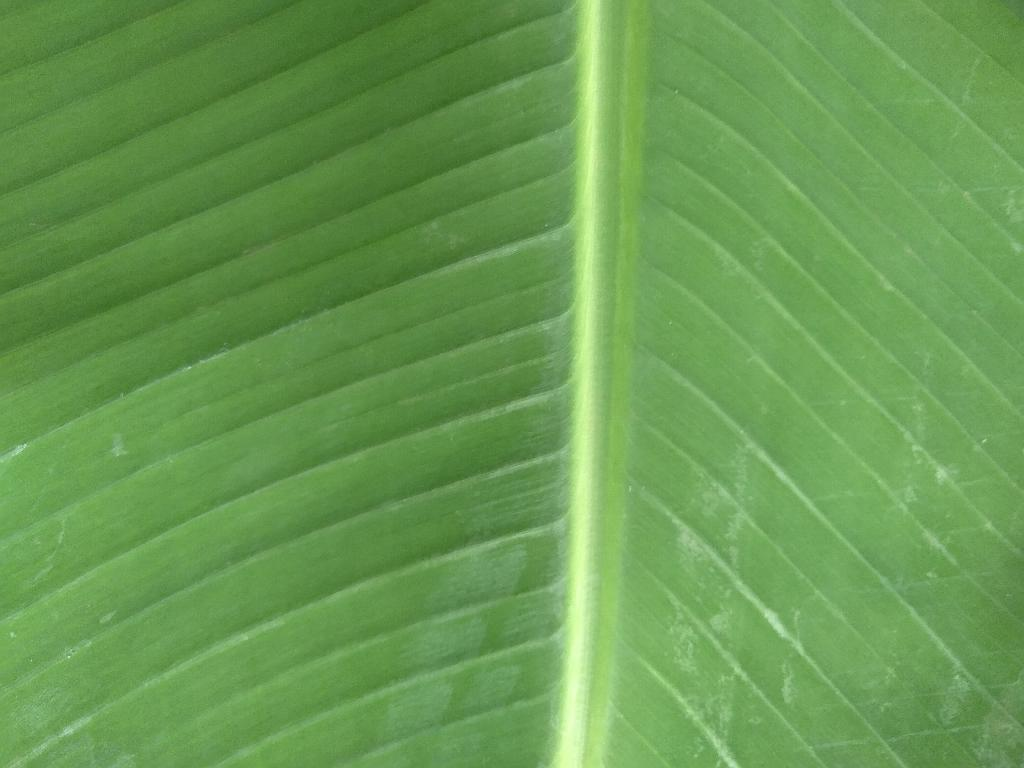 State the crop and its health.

banana, healthy
